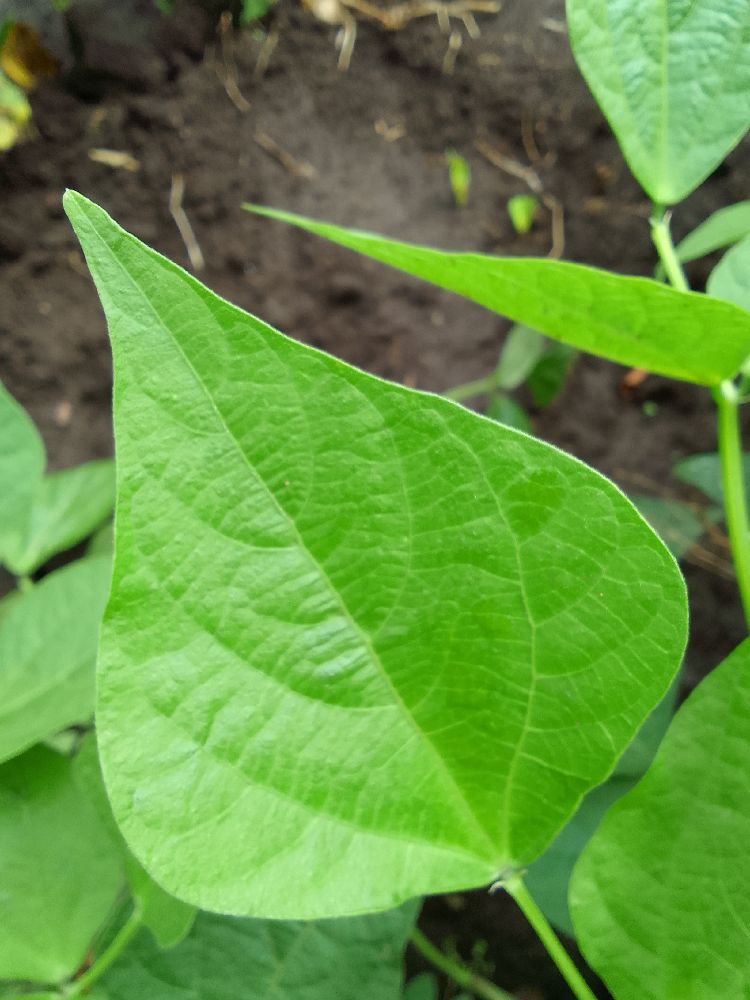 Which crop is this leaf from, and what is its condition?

common bean, healthy
